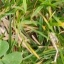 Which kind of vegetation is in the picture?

unstructured weed
